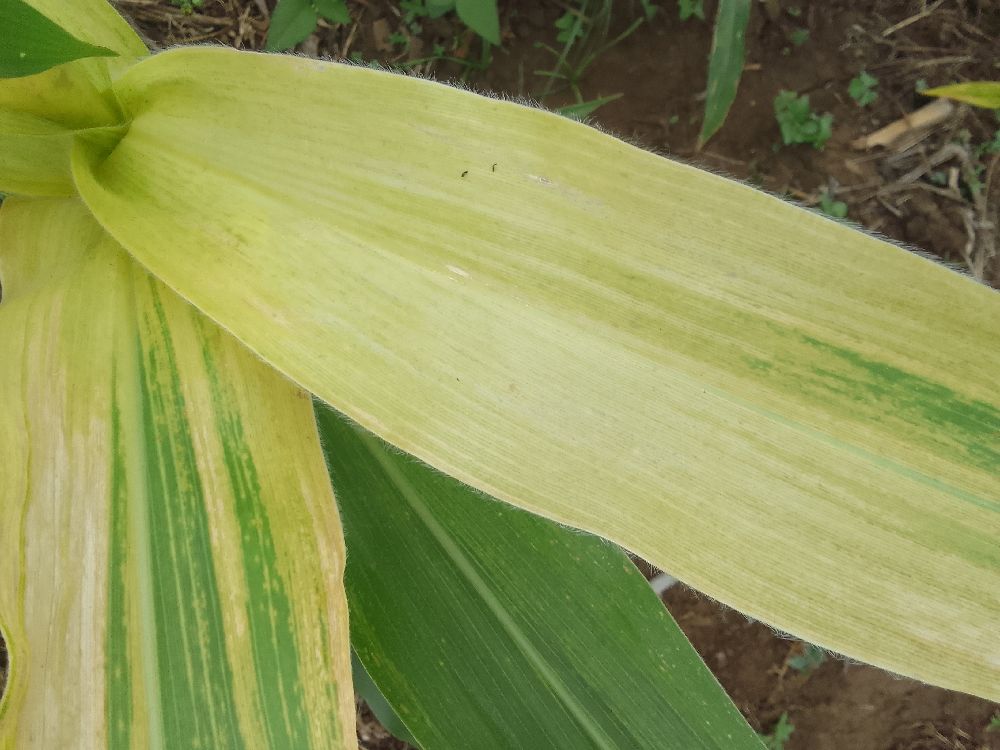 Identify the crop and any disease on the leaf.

maize, maize lethal necrosis
